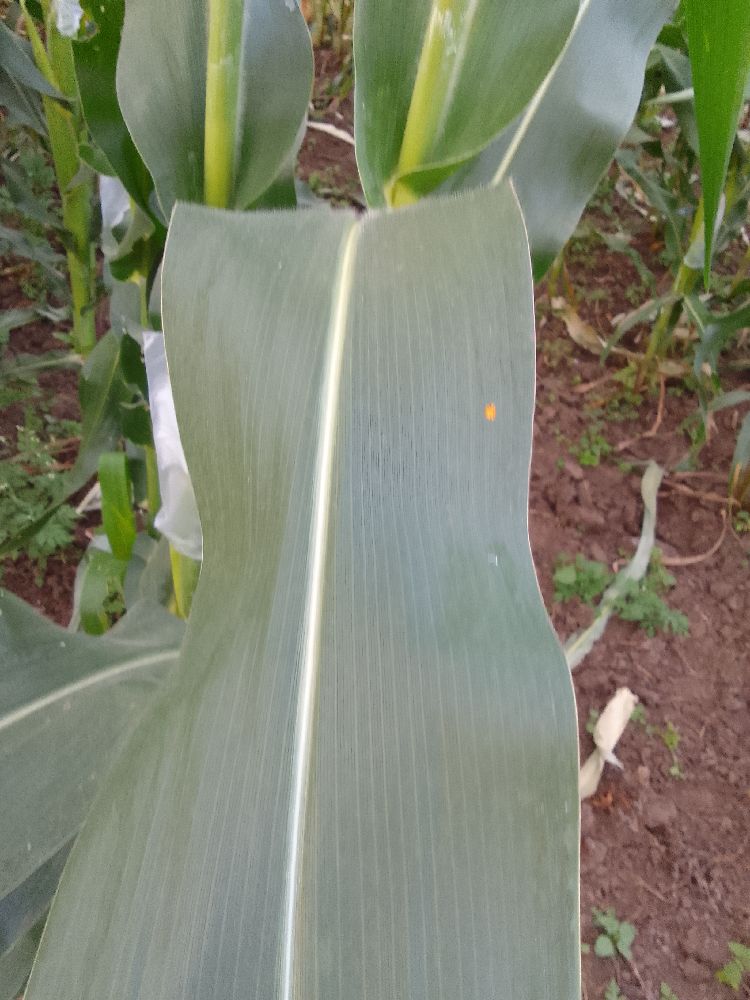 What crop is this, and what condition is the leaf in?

maize, healthy
